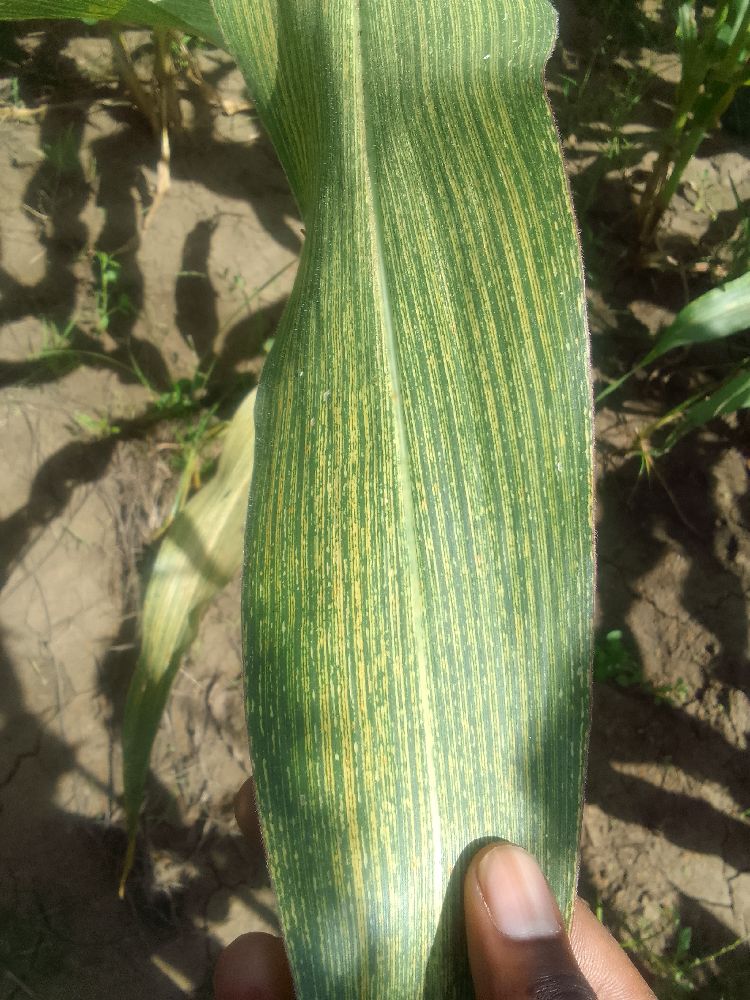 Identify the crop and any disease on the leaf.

maize, maize streak virus
